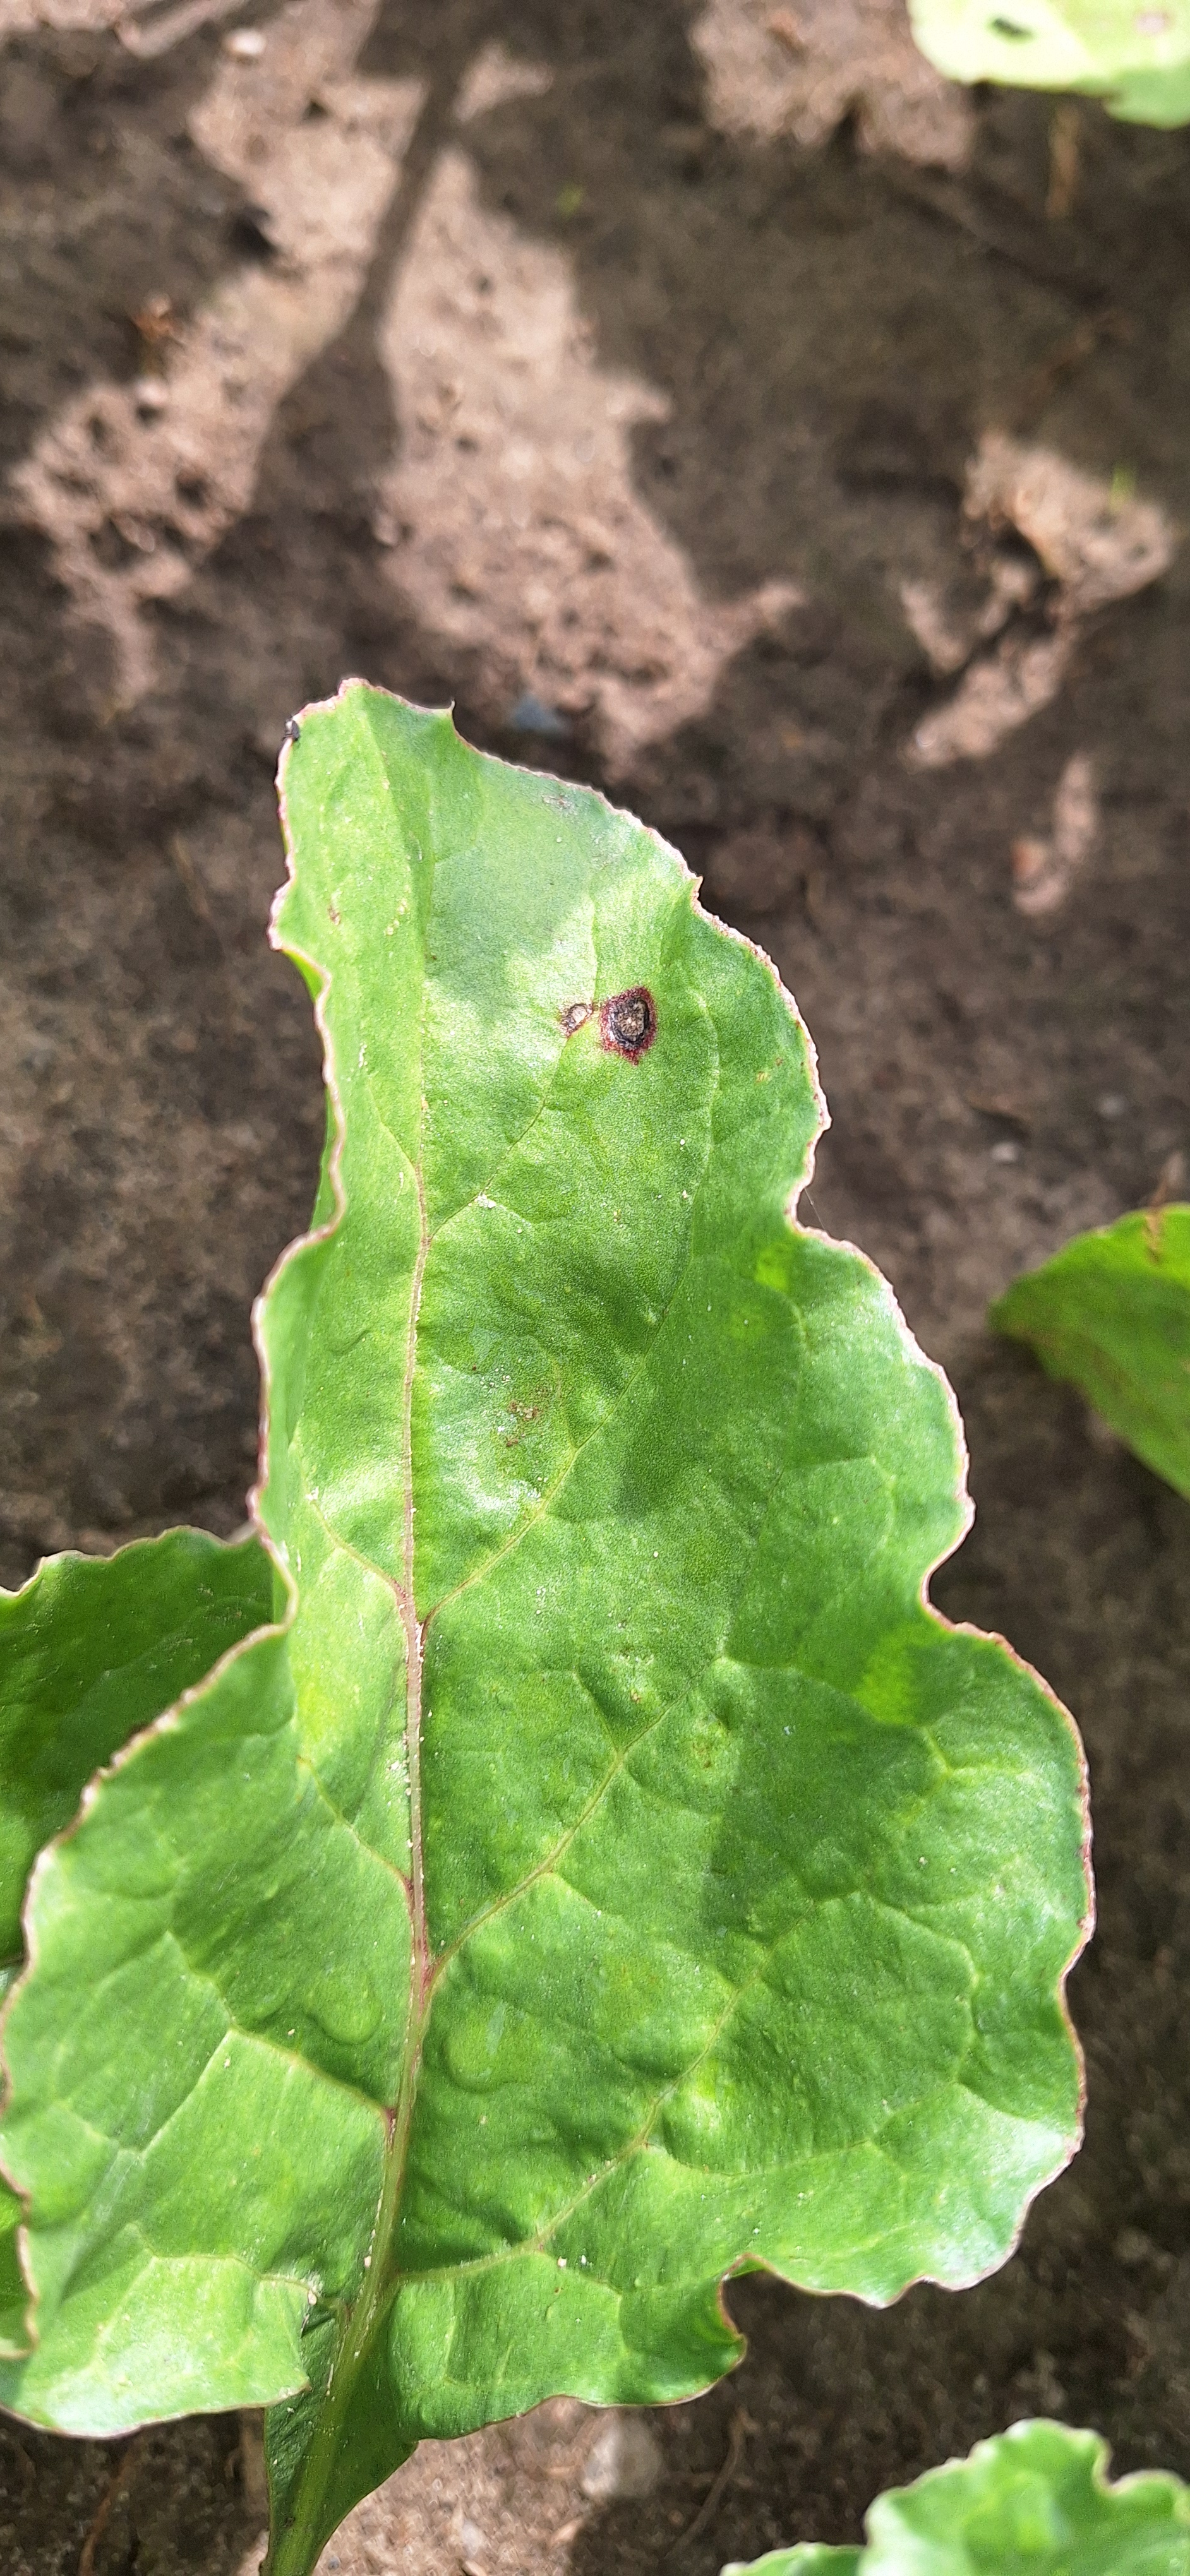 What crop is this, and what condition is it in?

beet, cercospora
